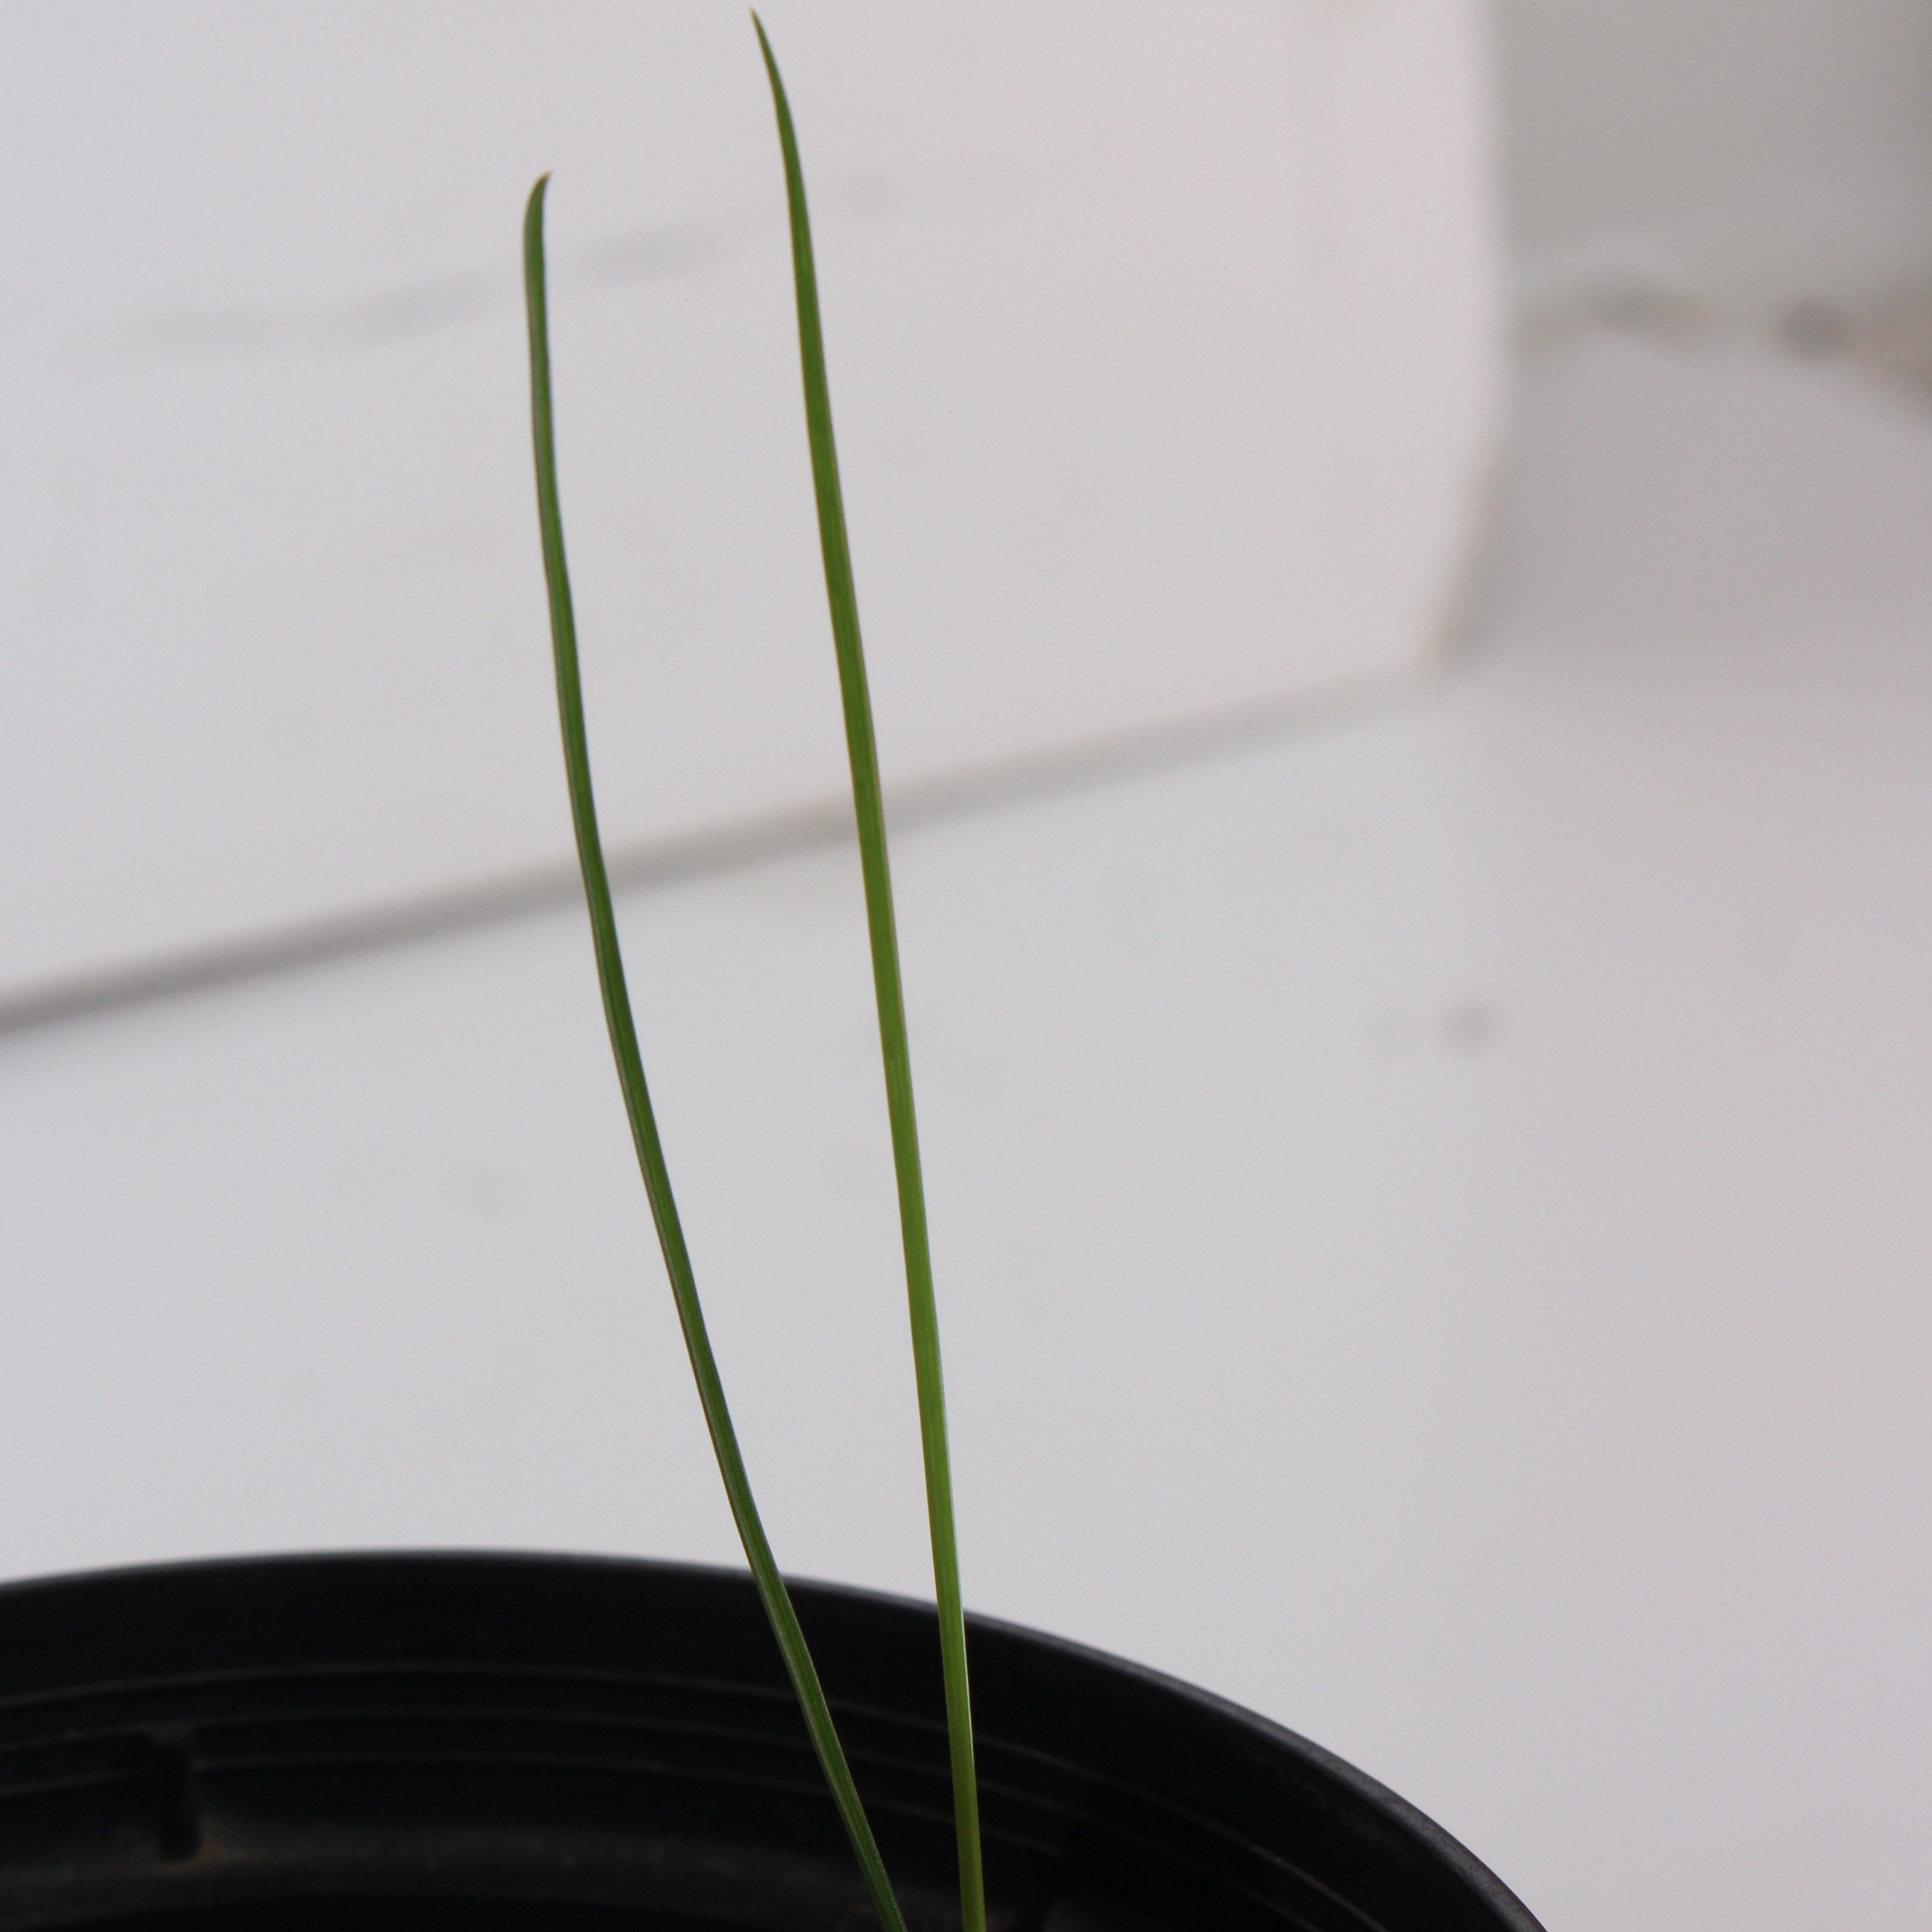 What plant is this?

Lolium multiflorum
